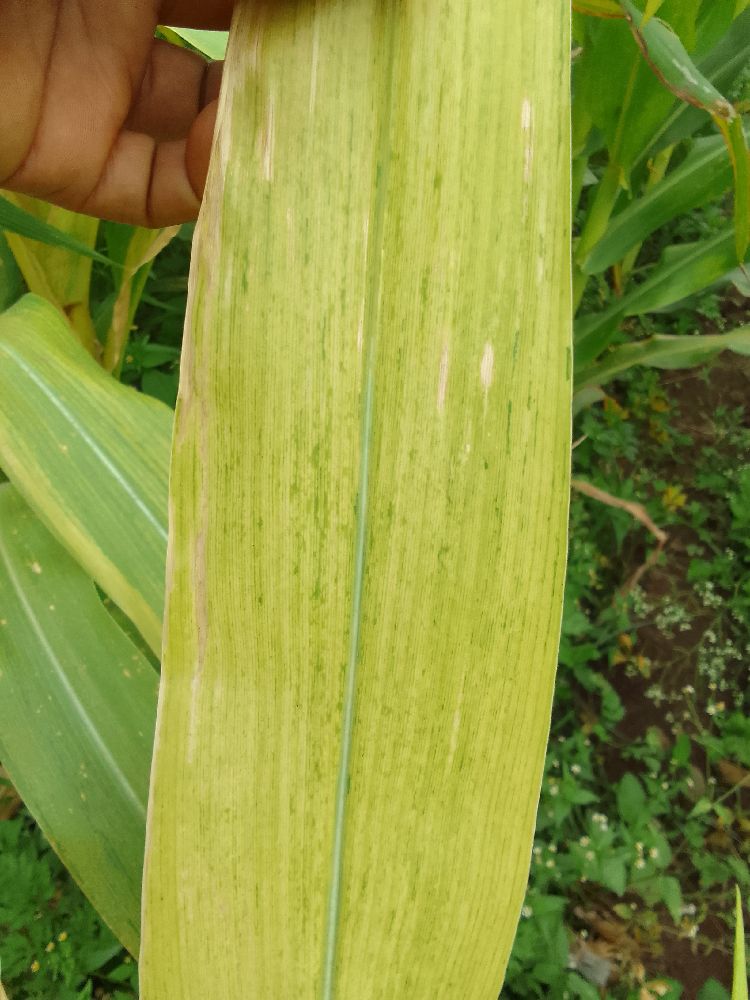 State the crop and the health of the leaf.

maize, maize lethal necrosis
